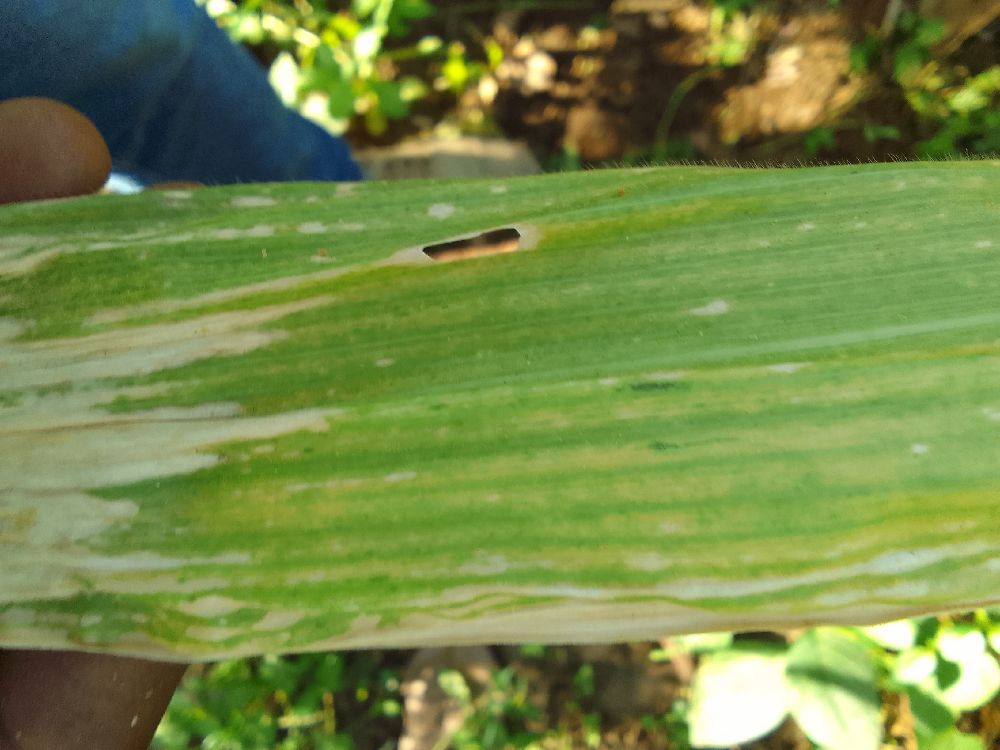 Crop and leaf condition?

maize, maize lethal necrosis
